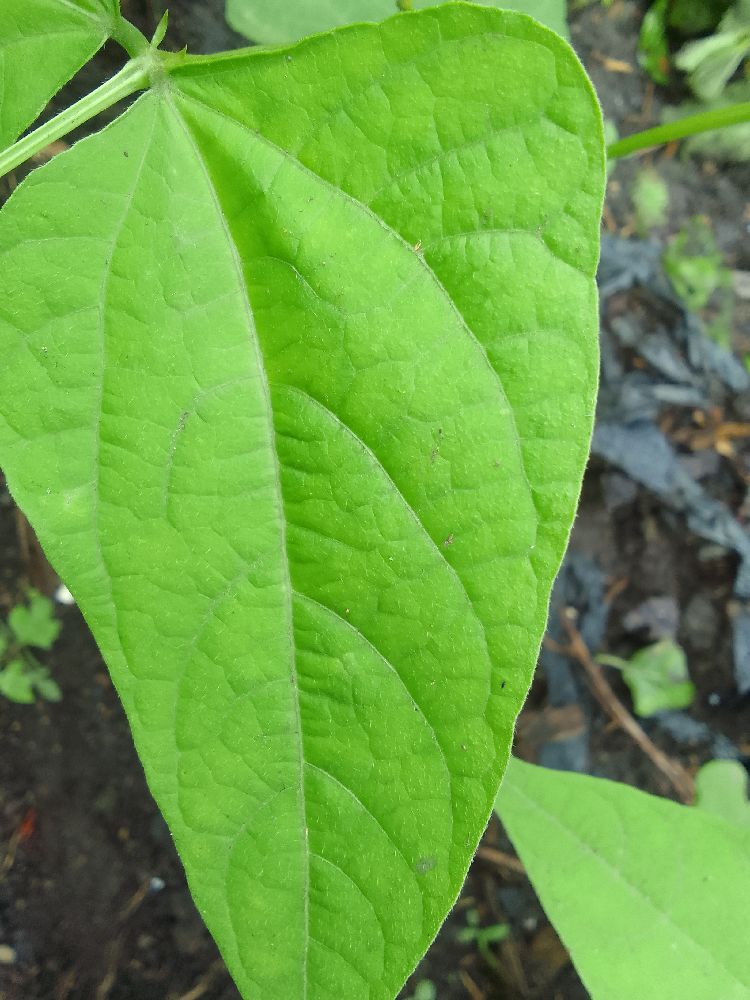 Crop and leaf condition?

common bean, healthy
